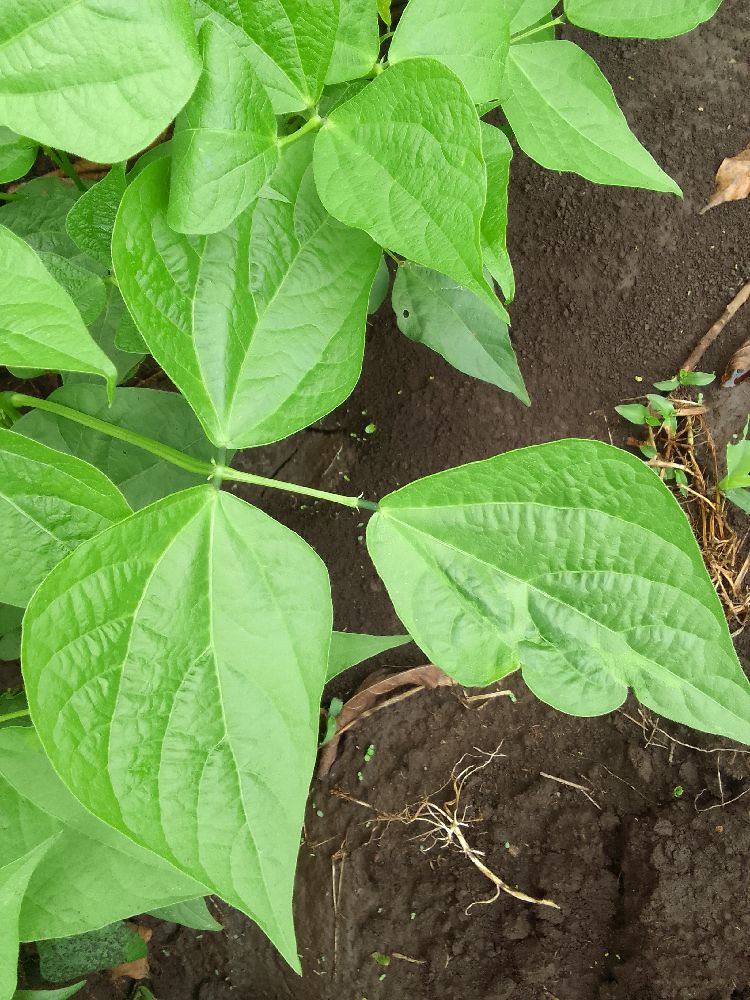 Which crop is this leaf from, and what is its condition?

common bean, healthy
